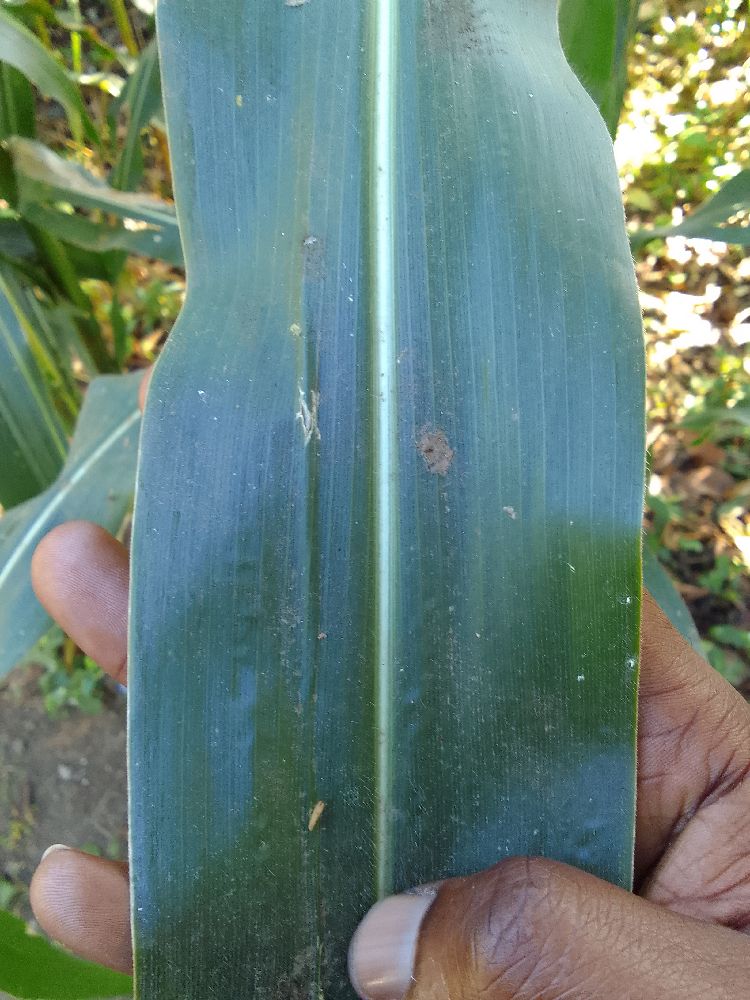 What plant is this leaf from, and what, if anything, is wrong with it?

maize, healthy
